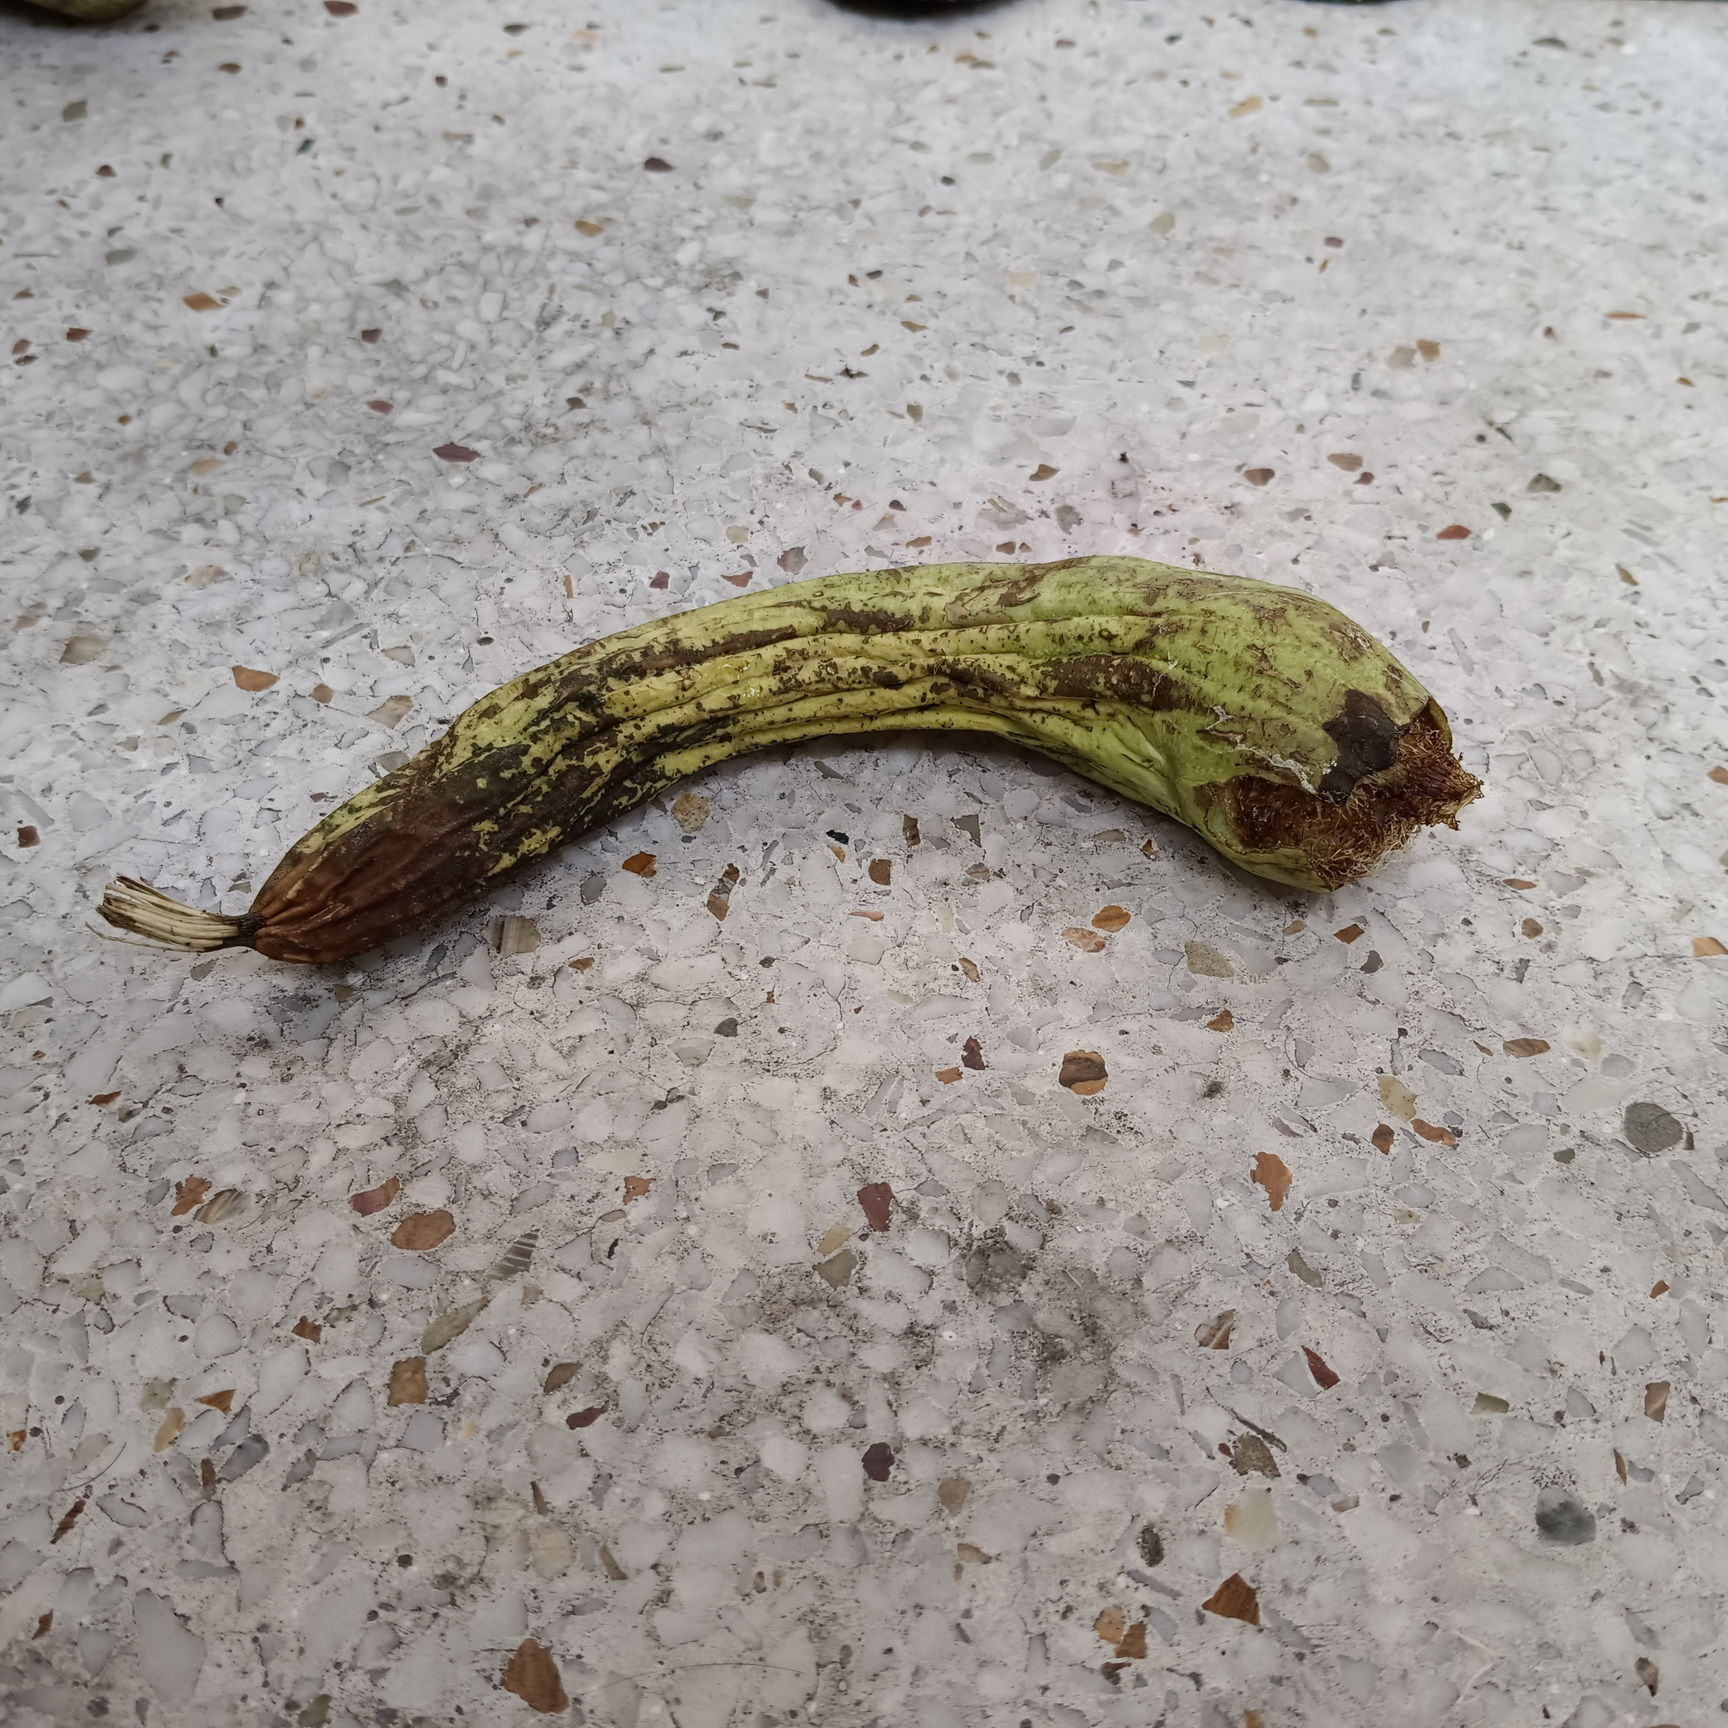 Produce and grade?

luffa, faulty
